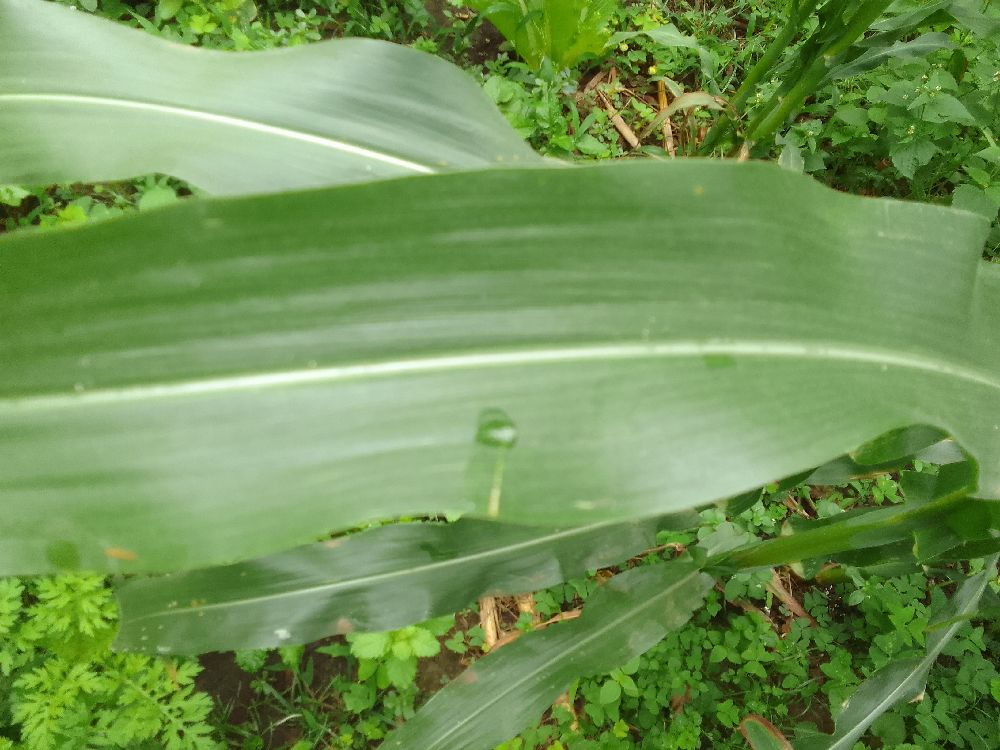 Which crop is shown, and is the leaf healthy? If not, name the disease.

maize, healthy
